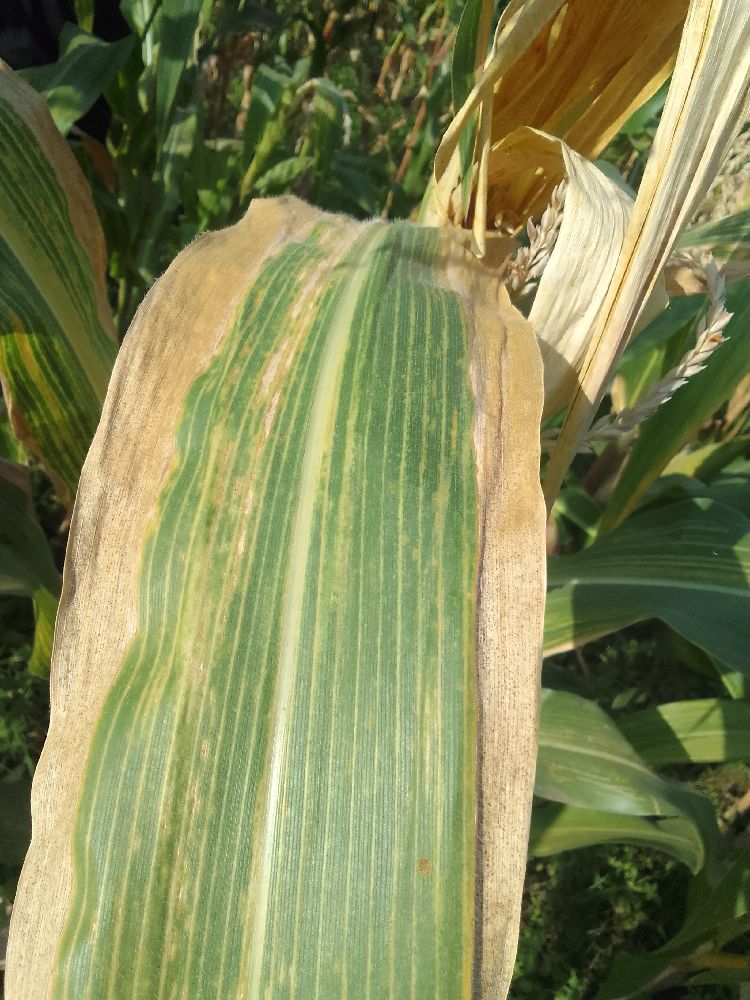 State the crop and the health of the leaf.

maize, maize lethal necrosis
